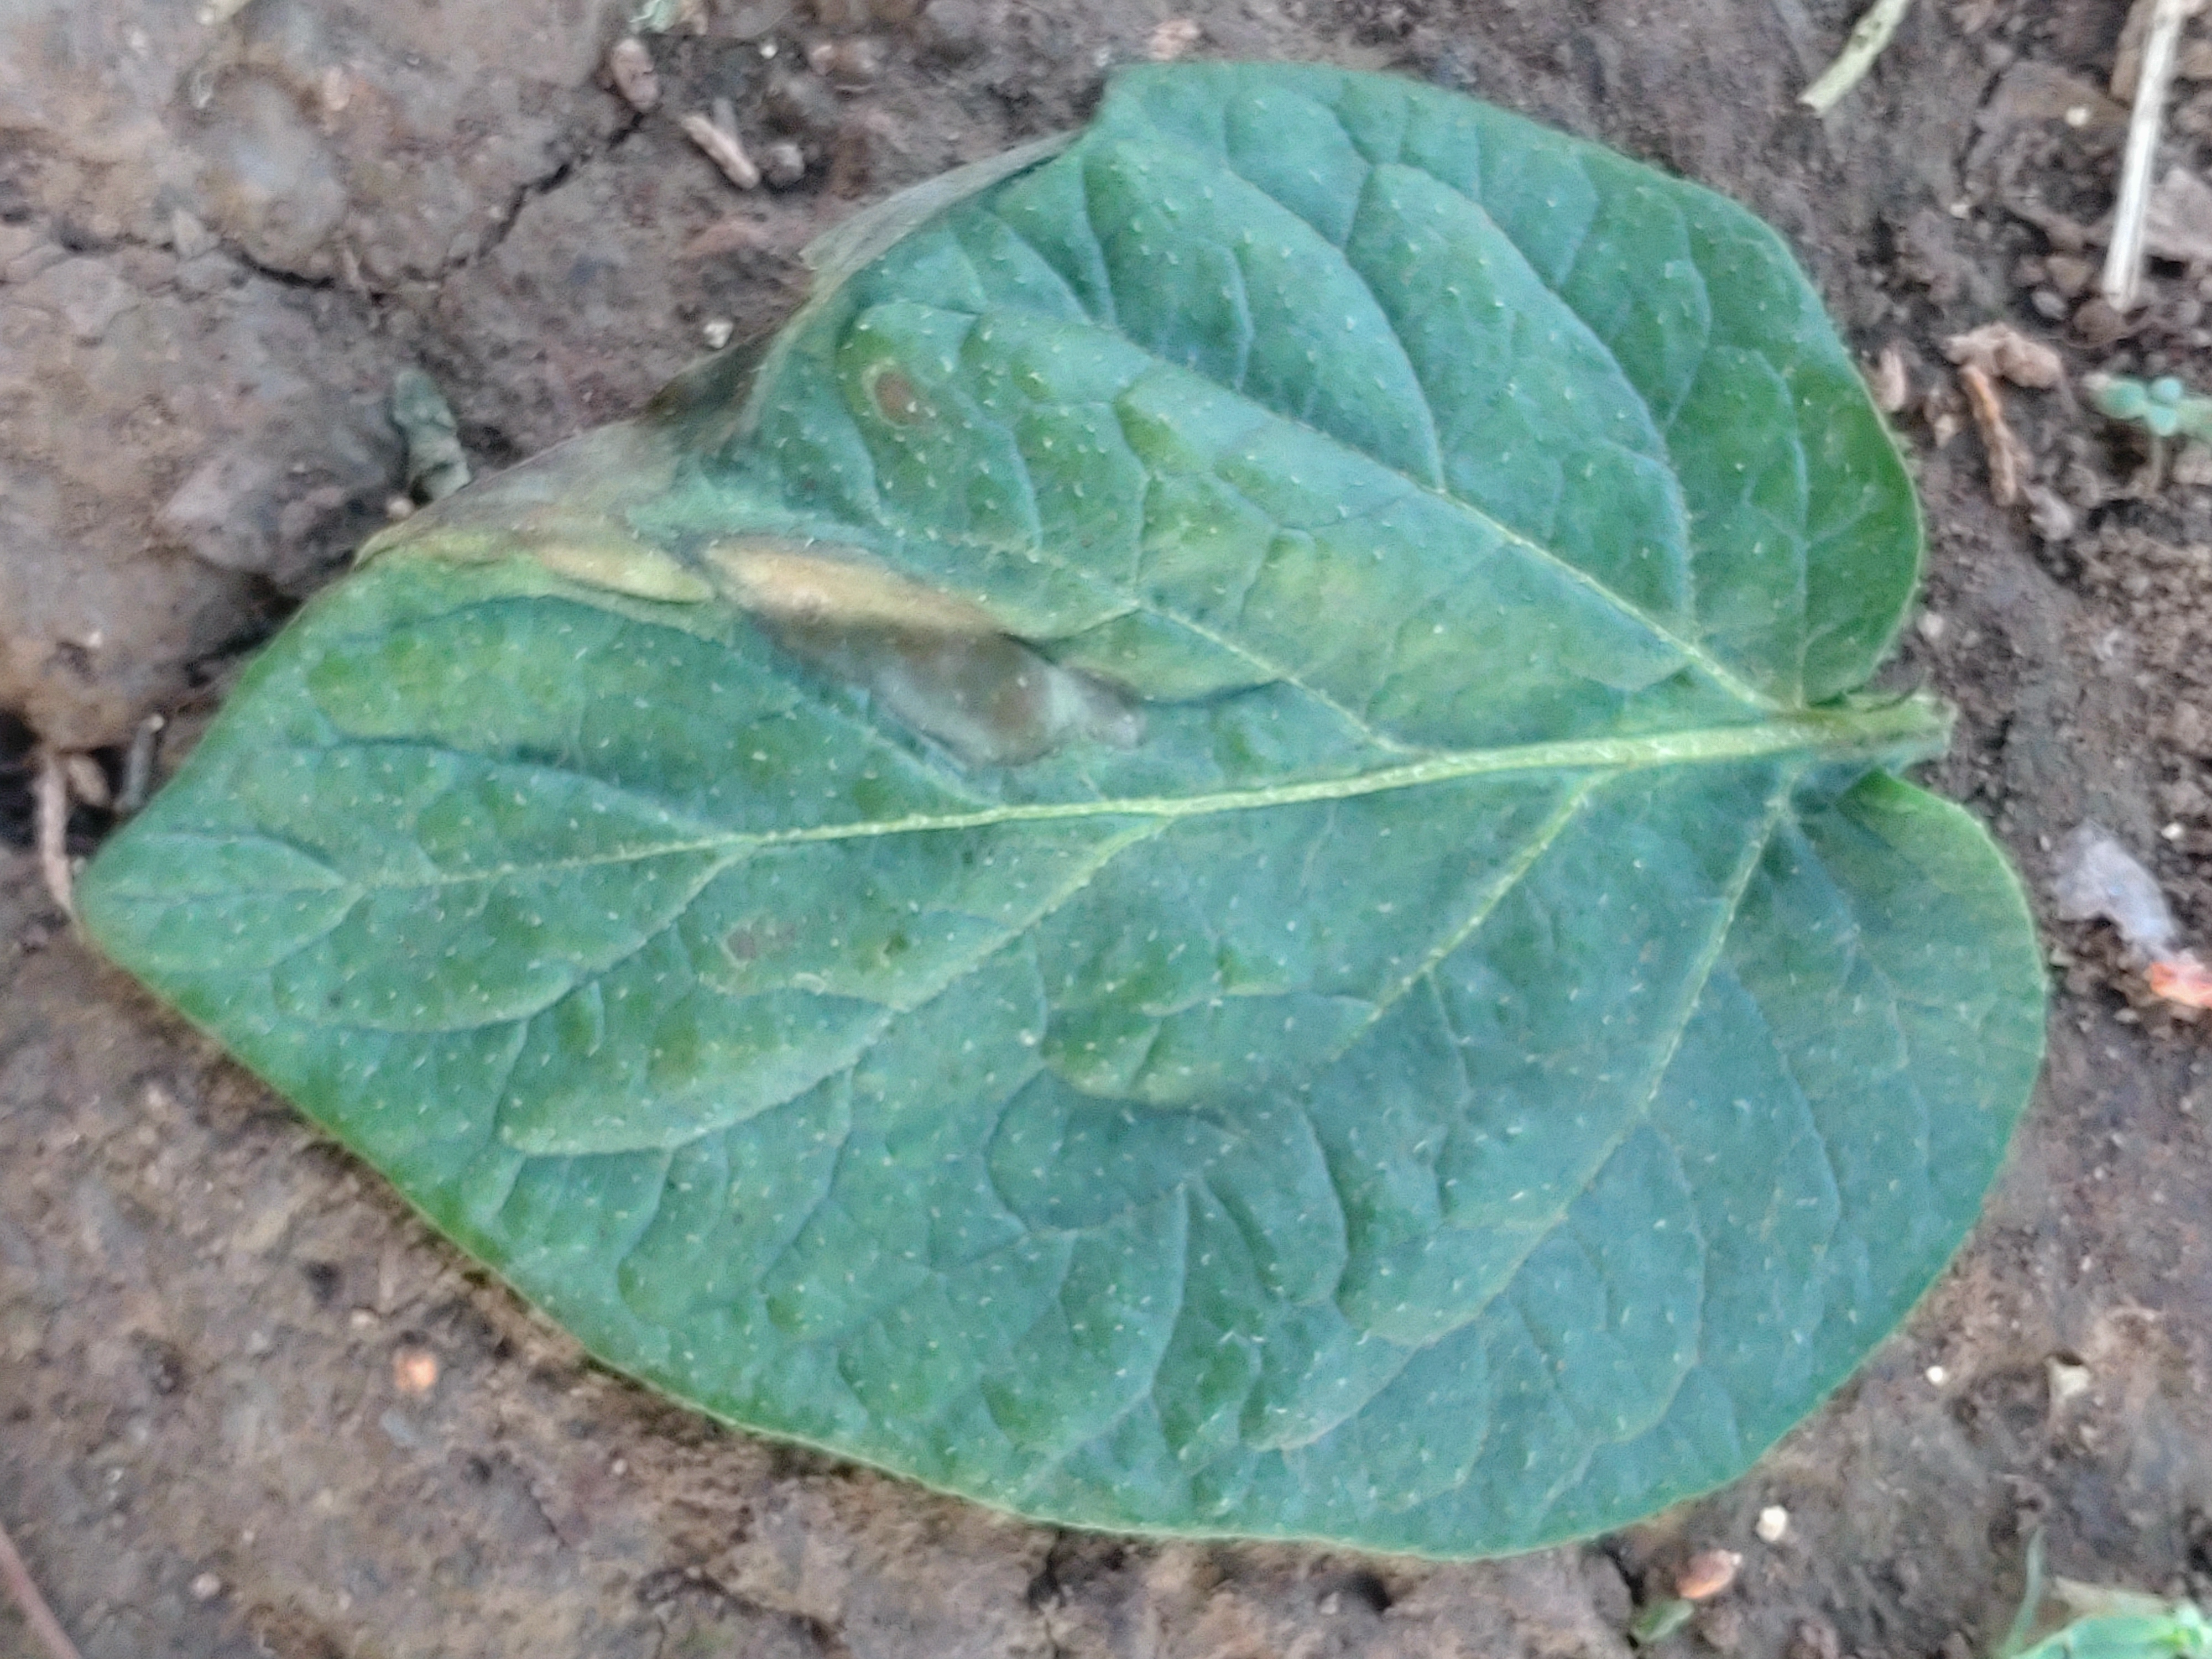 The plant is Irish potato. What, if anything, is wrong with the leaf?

early blight
